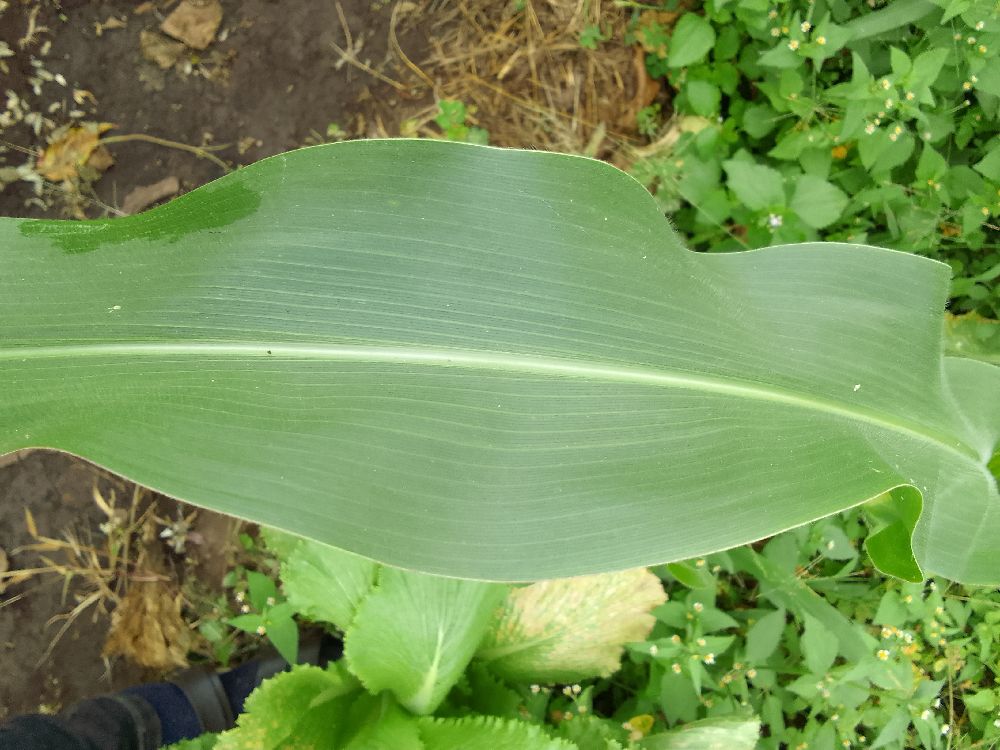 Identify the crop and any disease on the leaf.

maize, healthy
